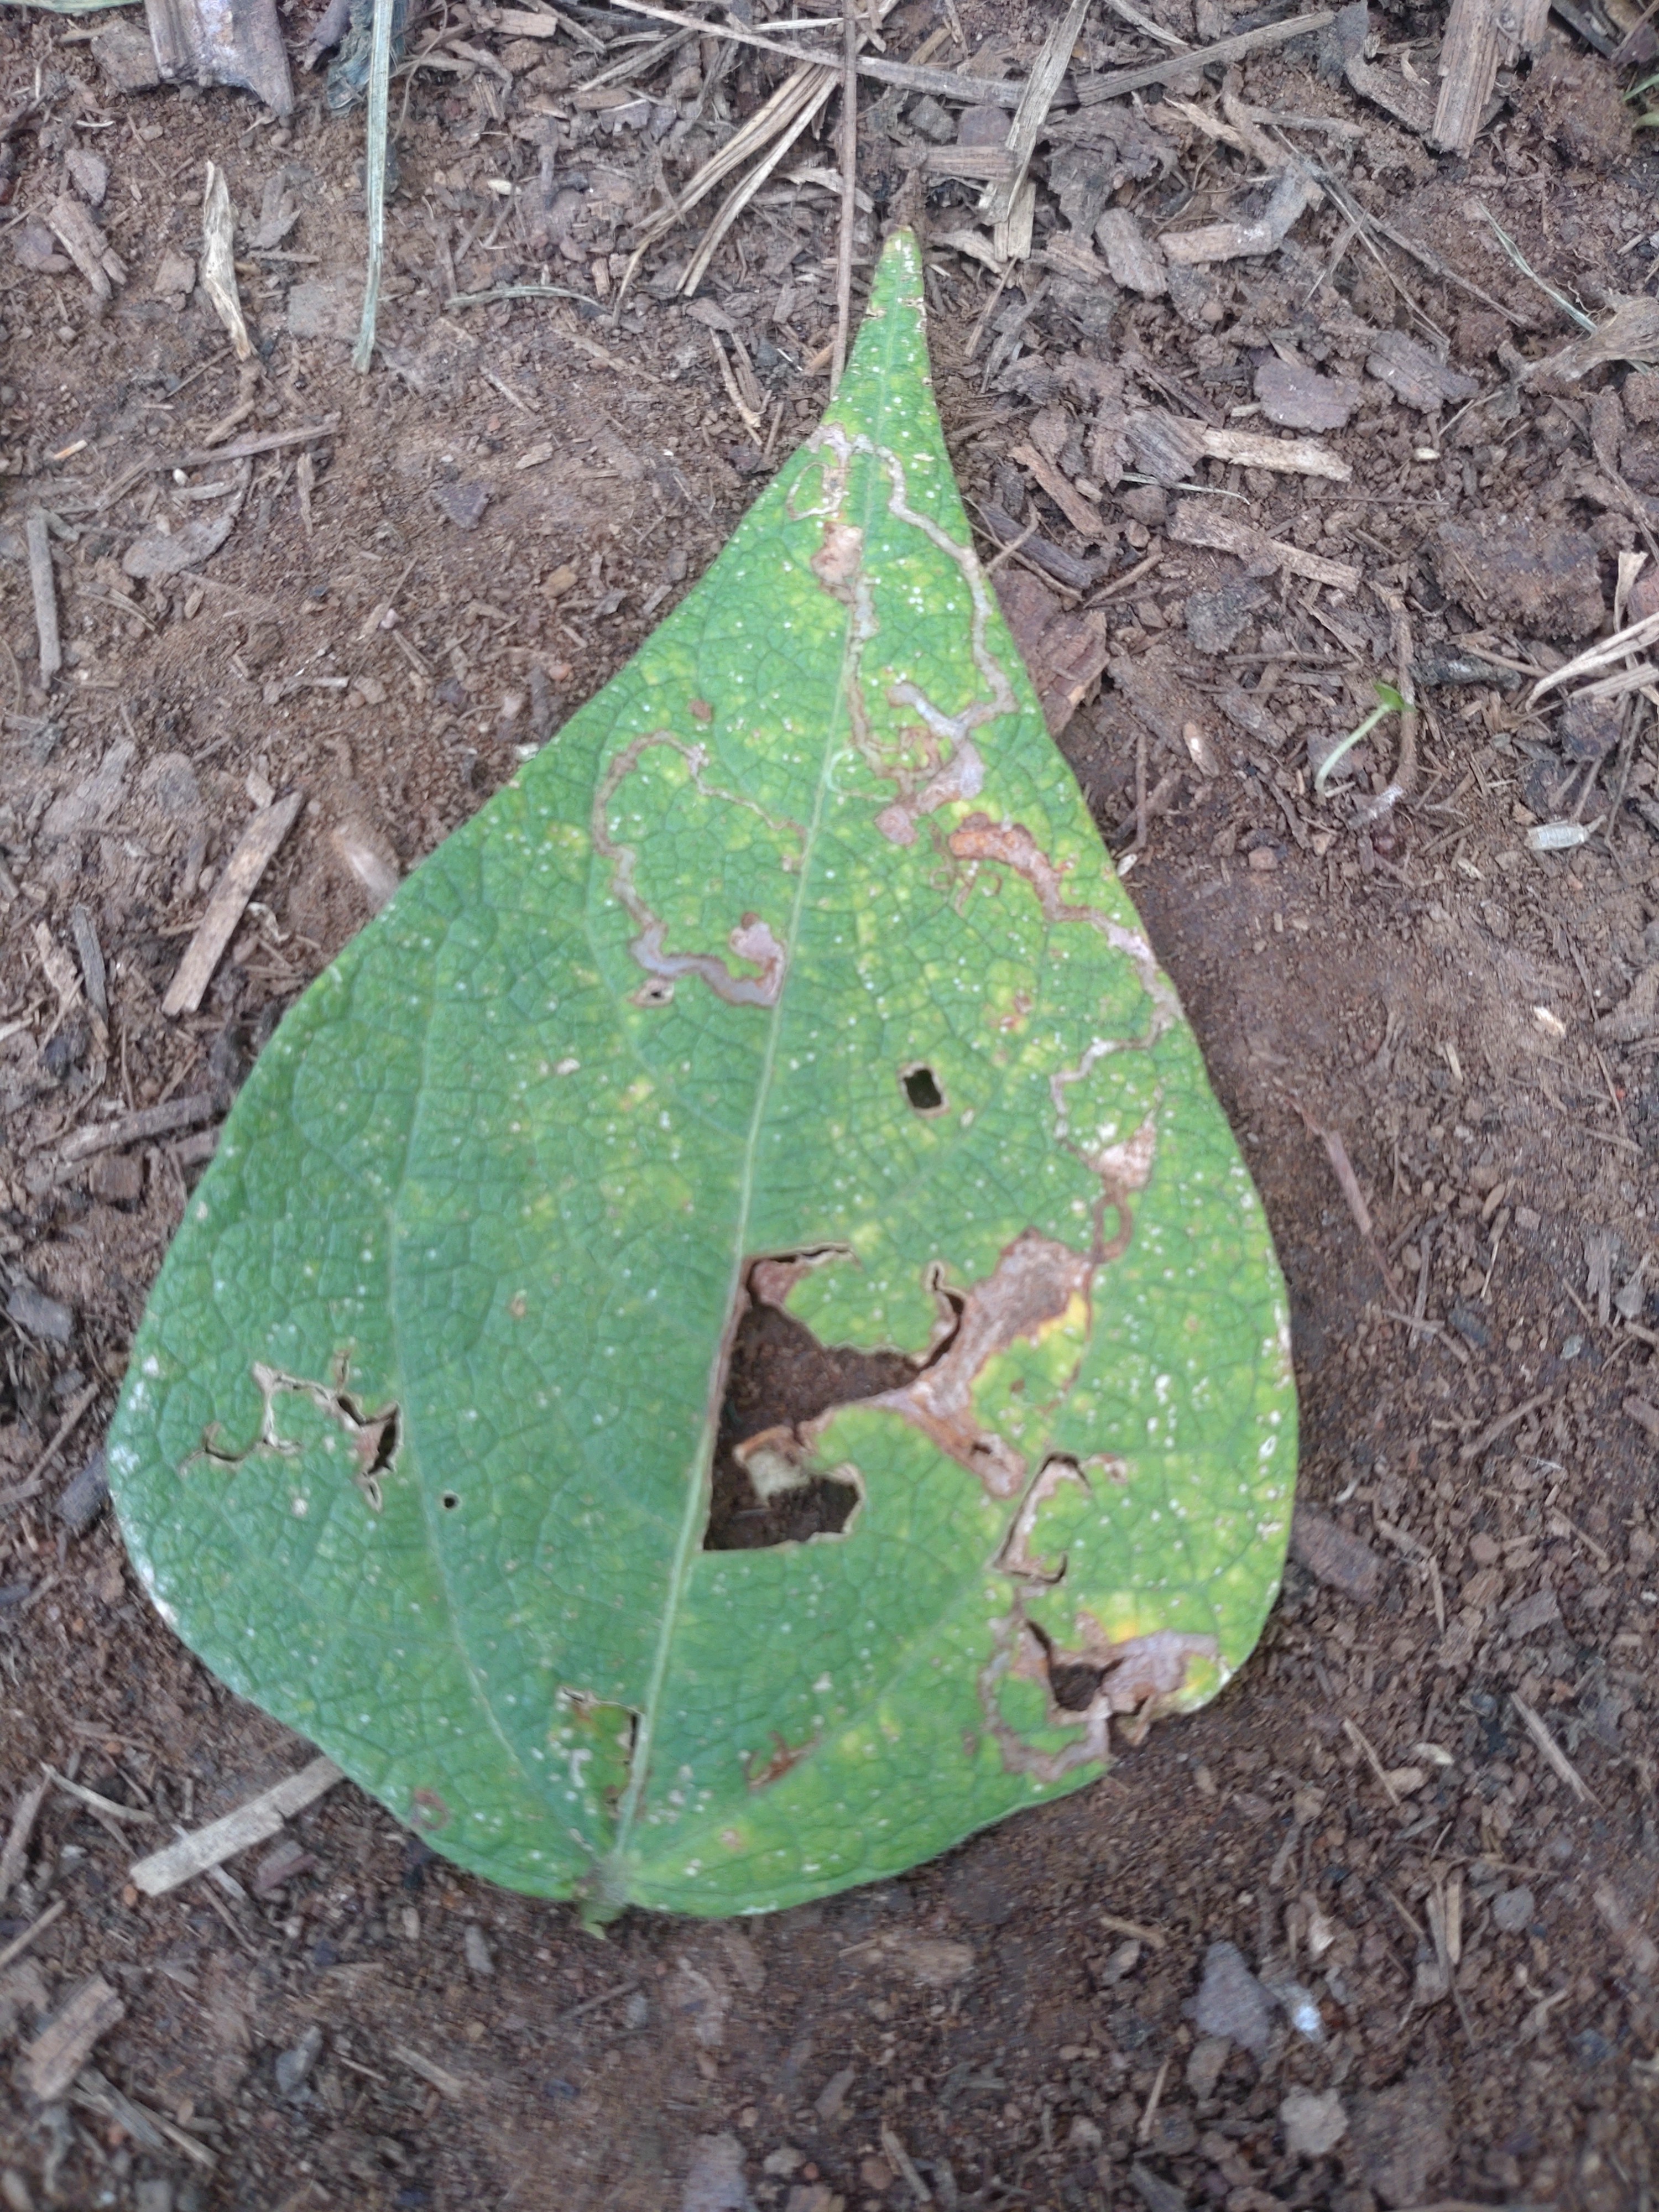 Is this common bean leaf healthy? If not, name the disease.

anthracnose
